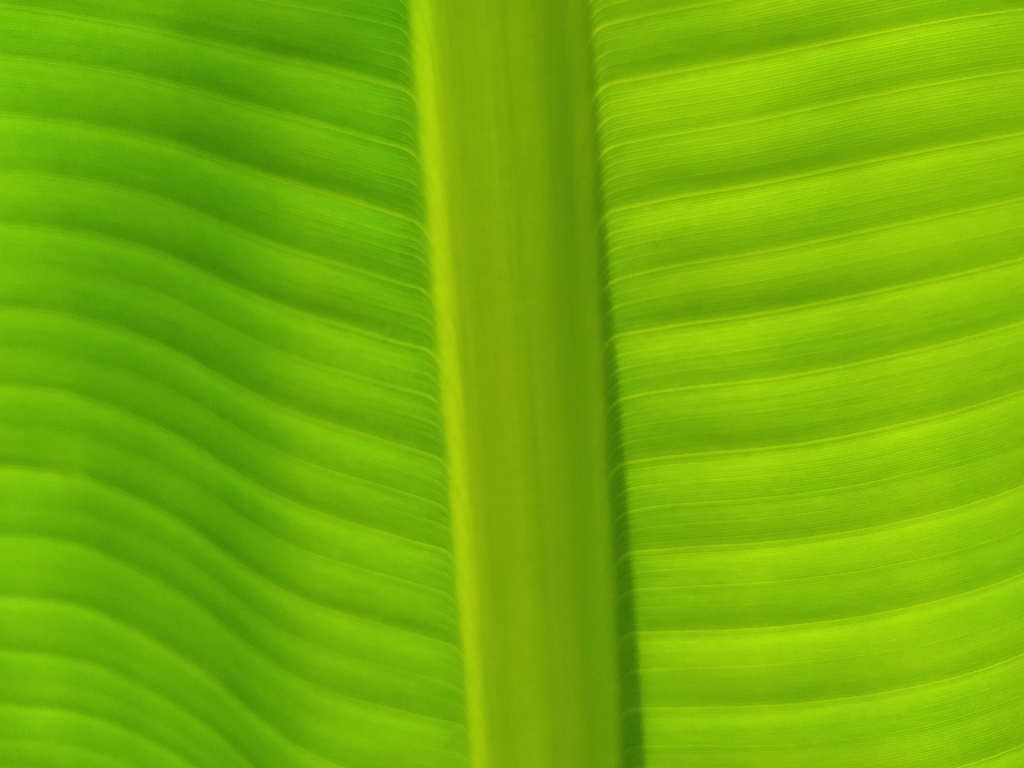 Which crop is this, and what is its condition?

banana, healthy
